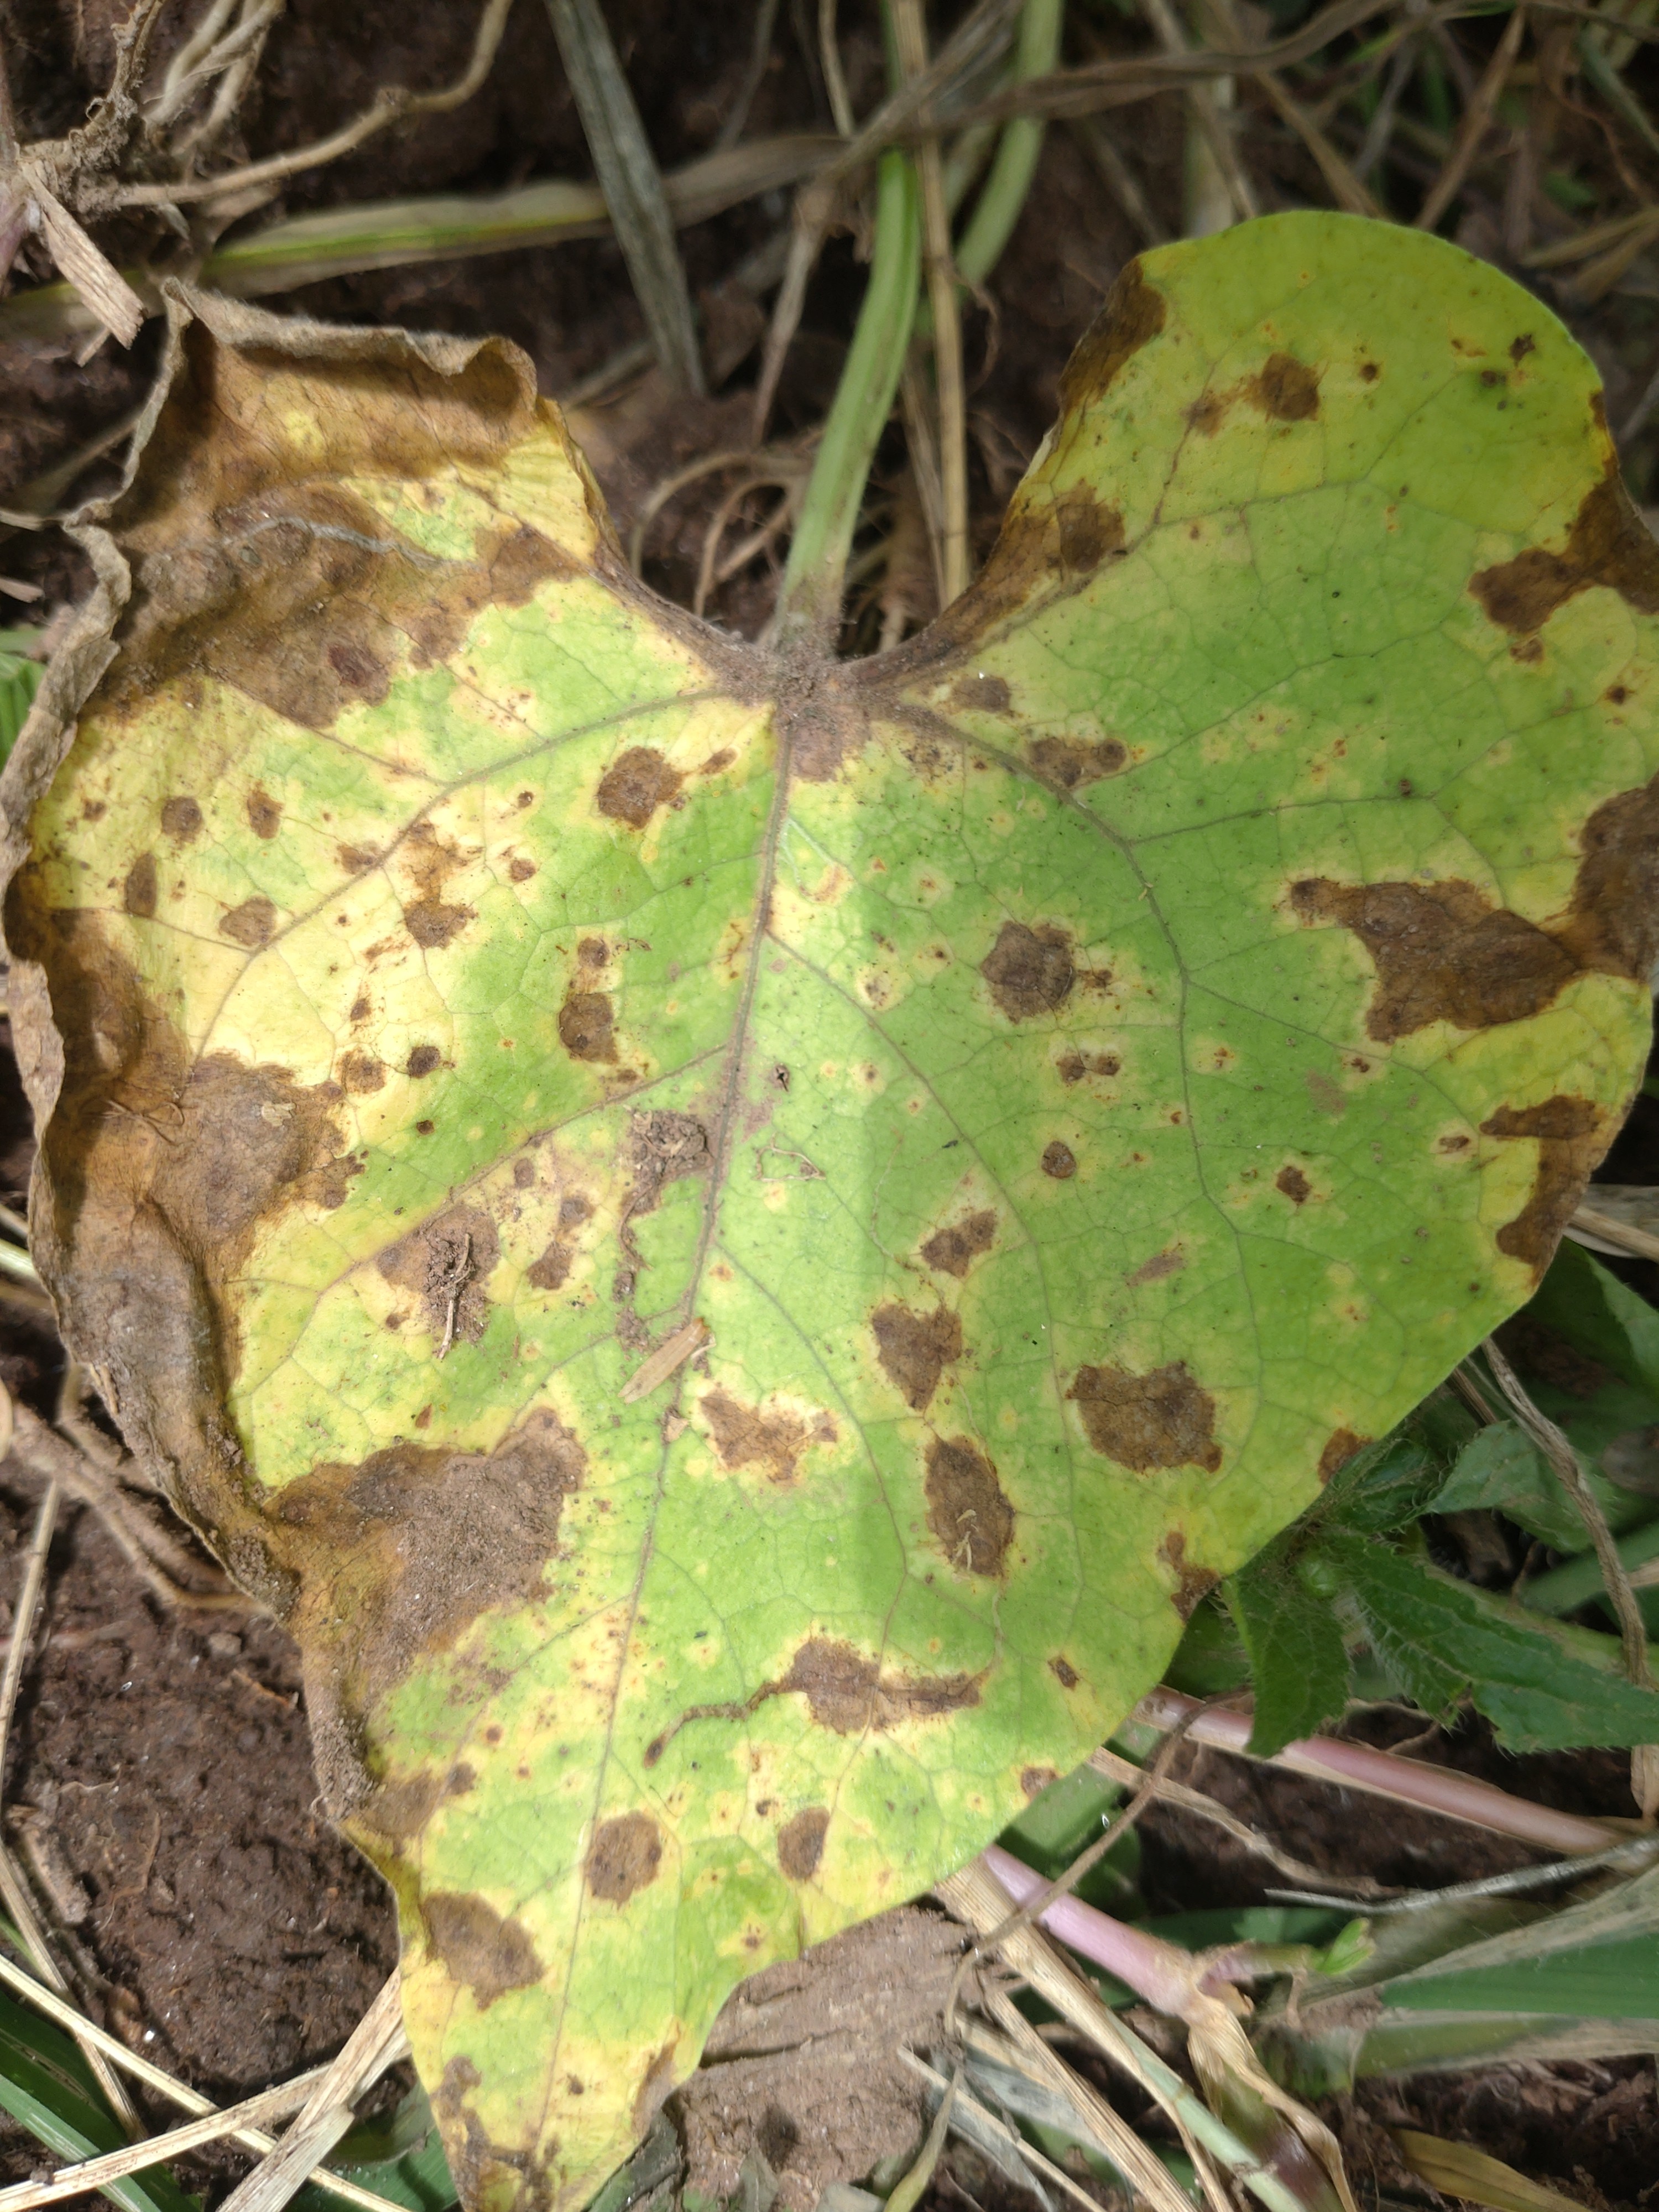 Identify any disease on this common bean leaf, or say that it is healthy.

rust
